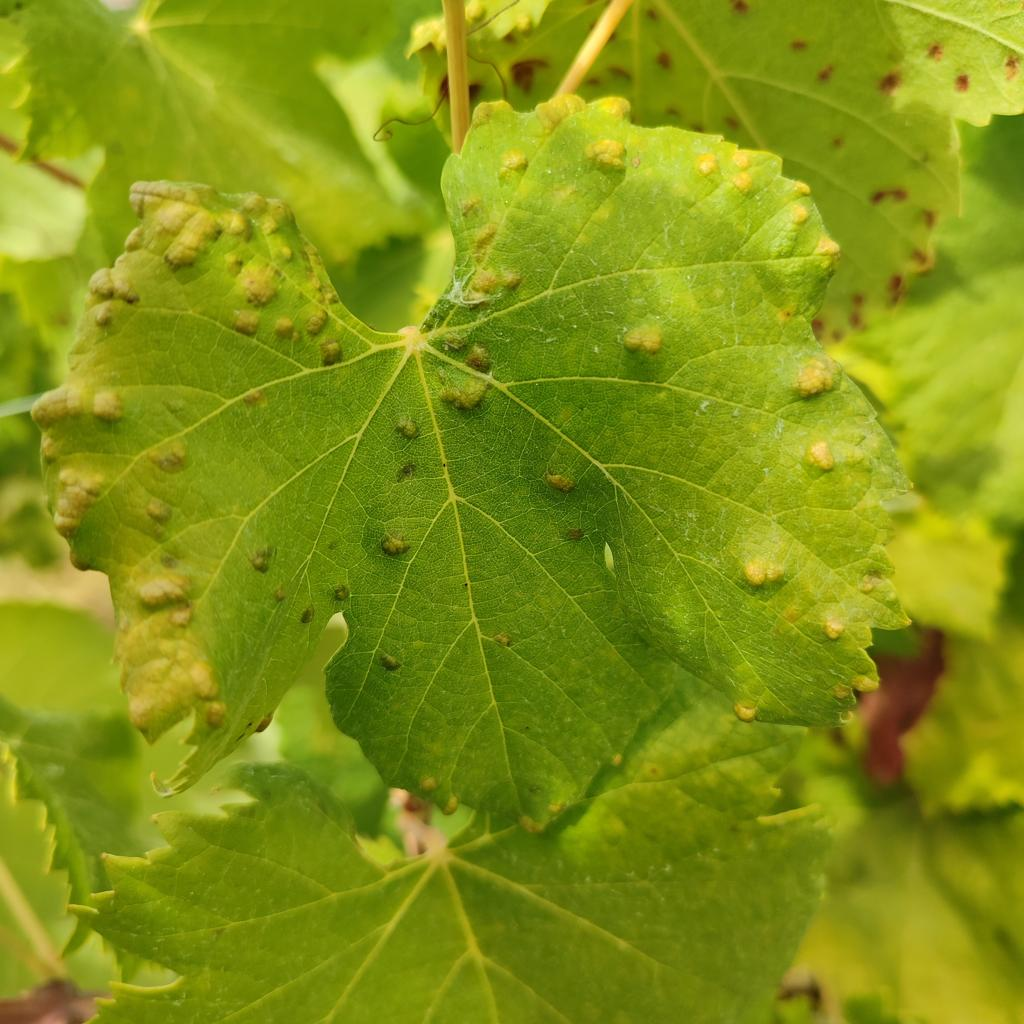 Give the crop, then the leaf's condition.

grapevine, erineum mite
